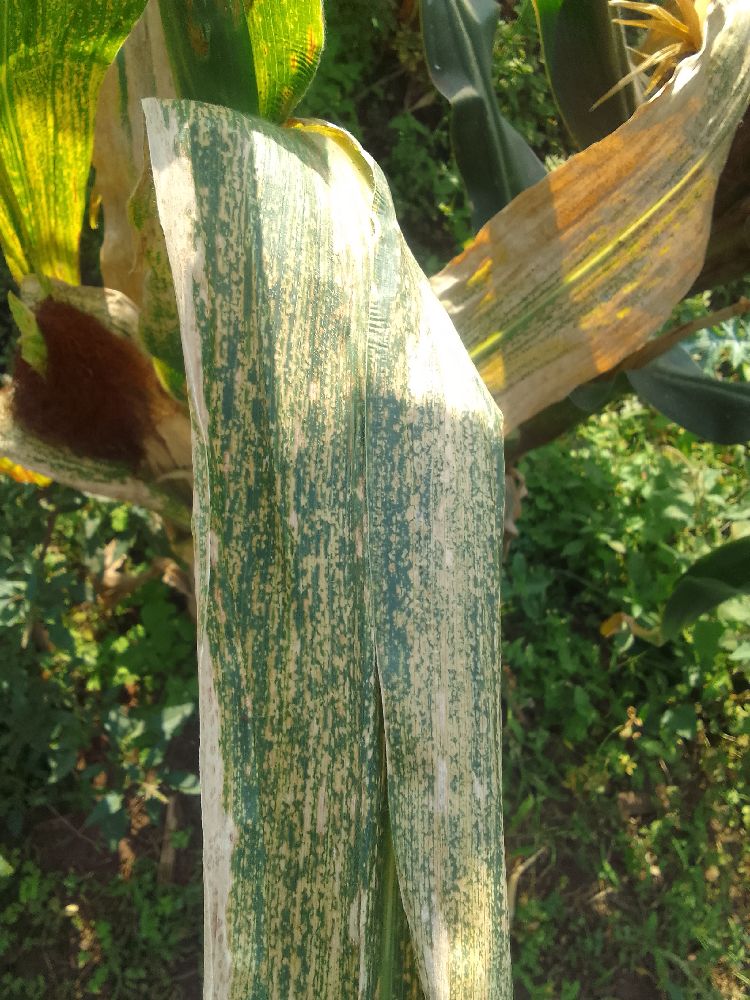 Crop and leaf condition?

maize, maize lethal necrosis
